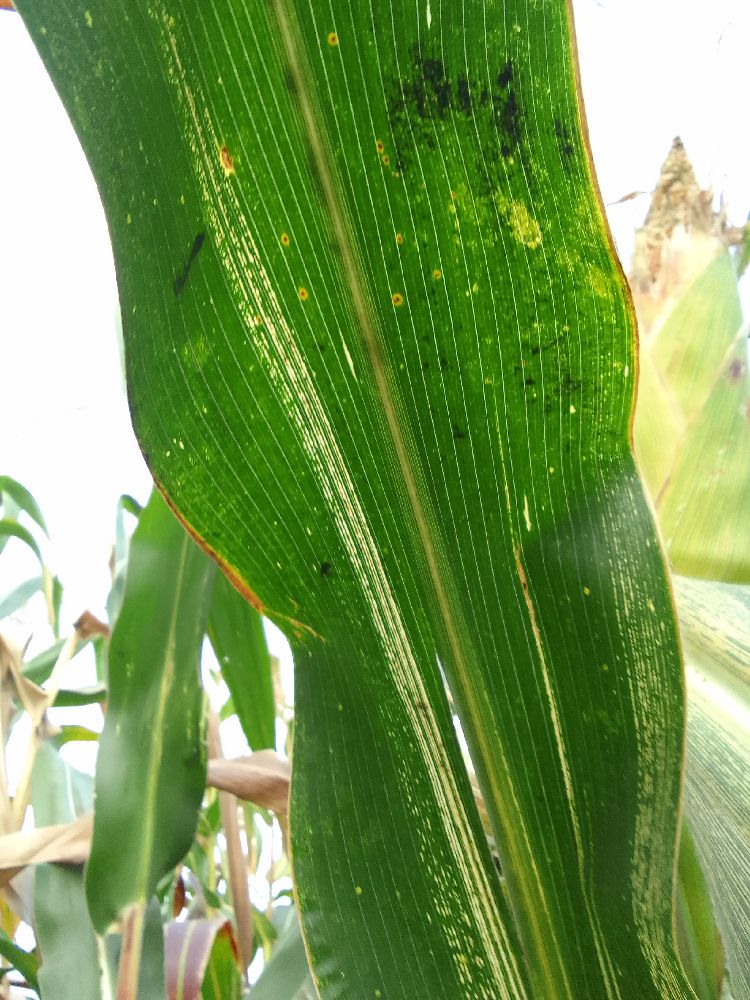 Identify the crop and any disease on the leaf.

maize, maize streak virus
